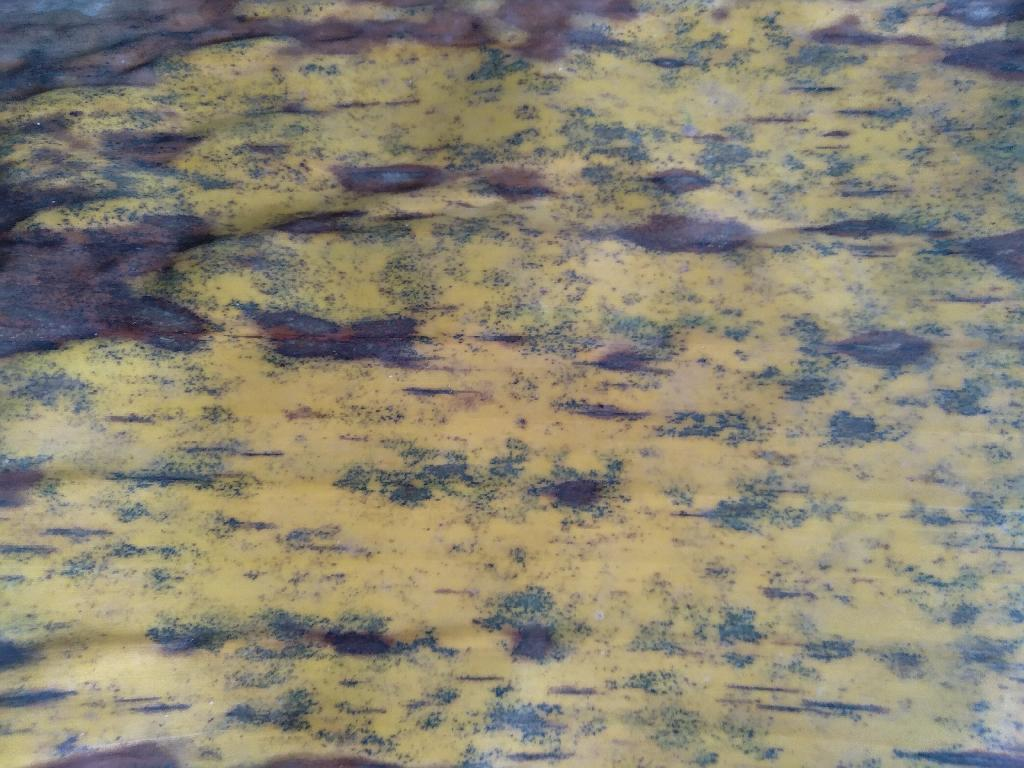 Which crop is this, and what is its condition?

banana, black sigatoka
